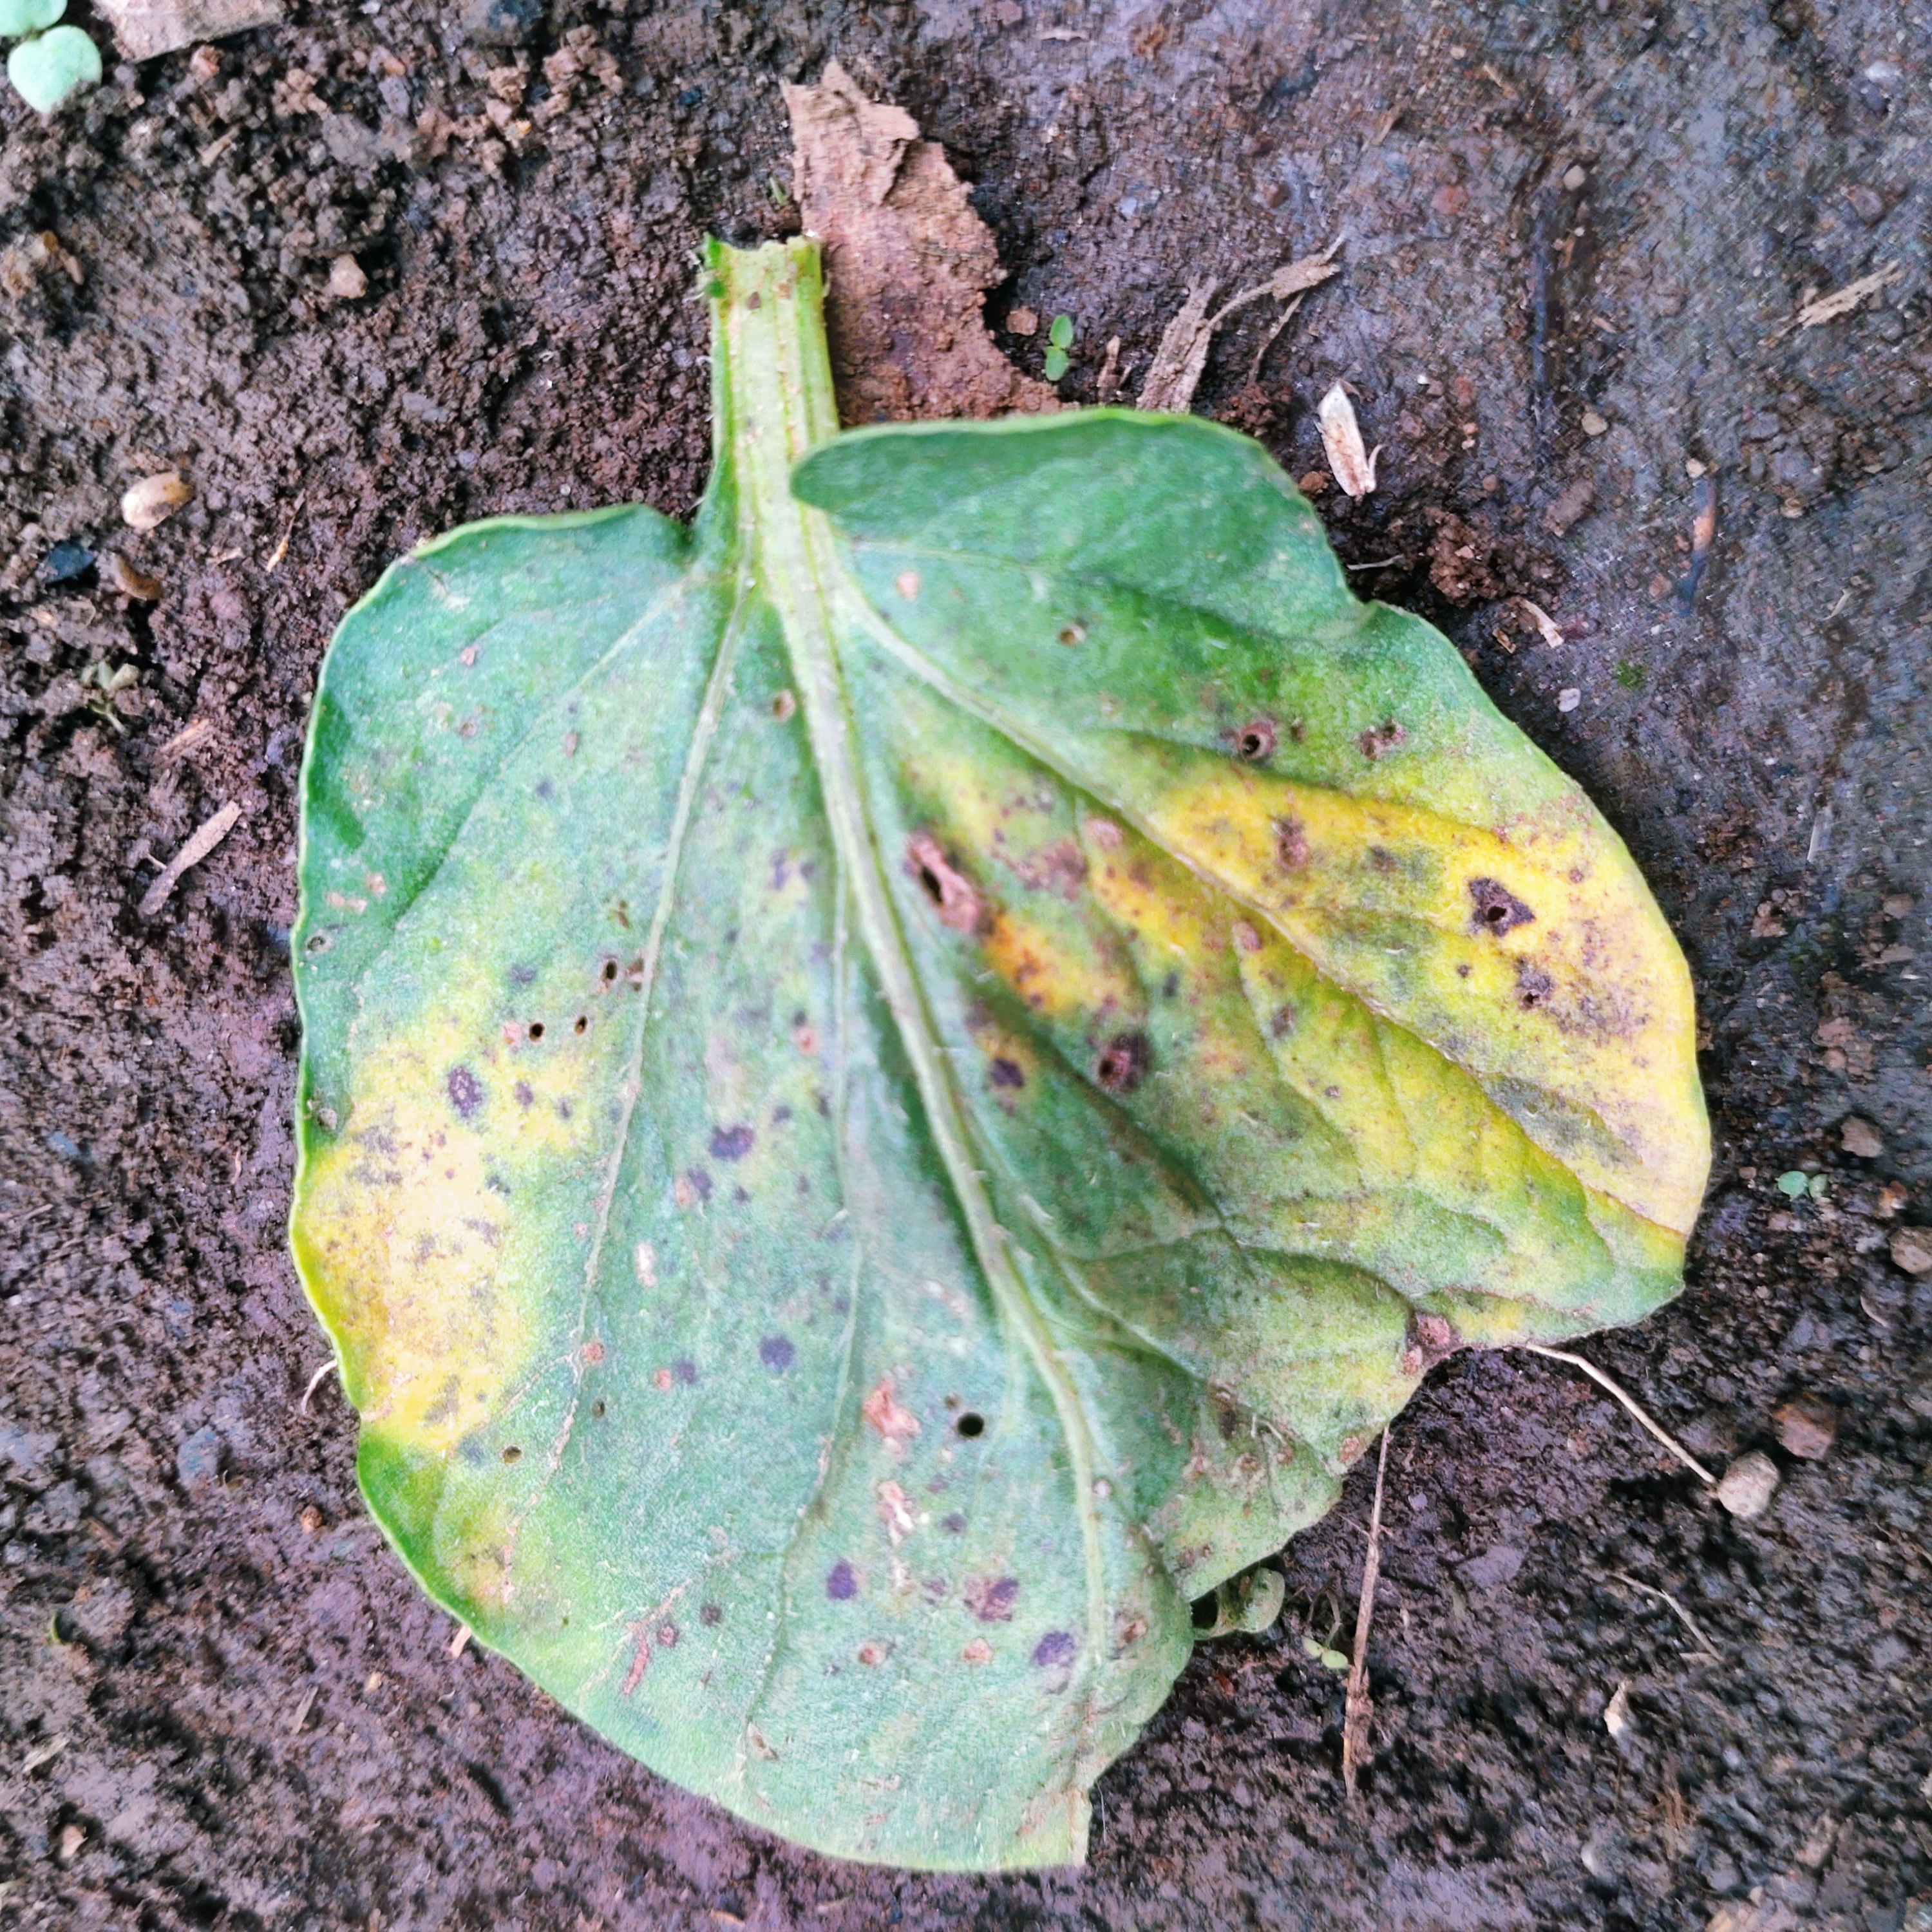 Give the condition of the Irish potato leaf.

late blight
